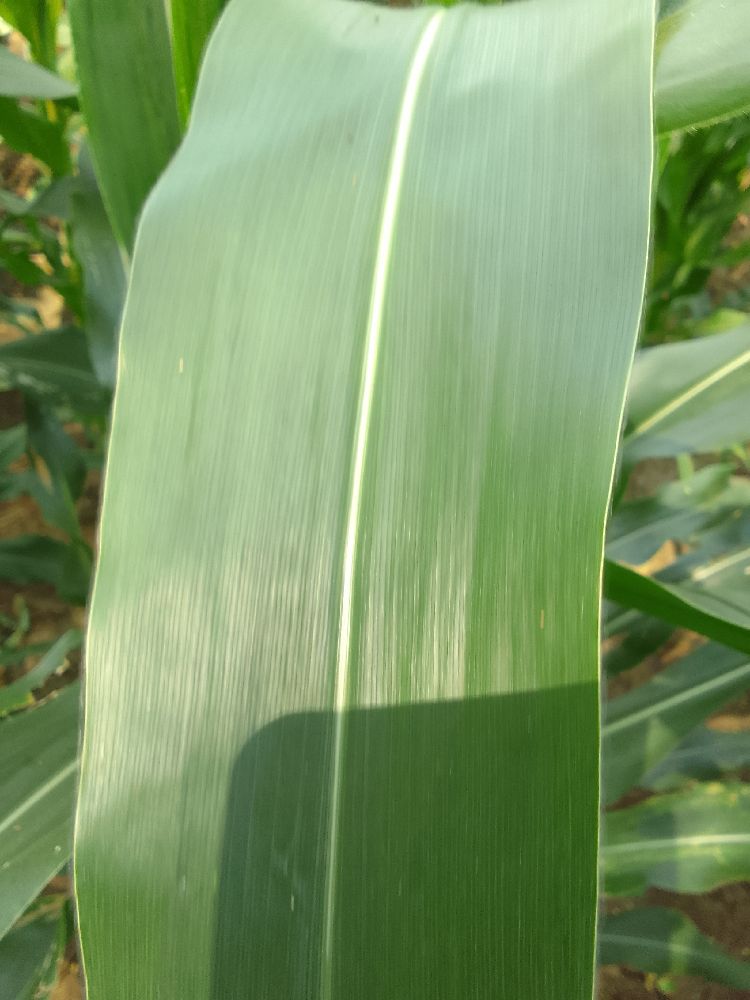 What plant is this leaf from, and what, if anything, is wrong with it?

maize, healthy
